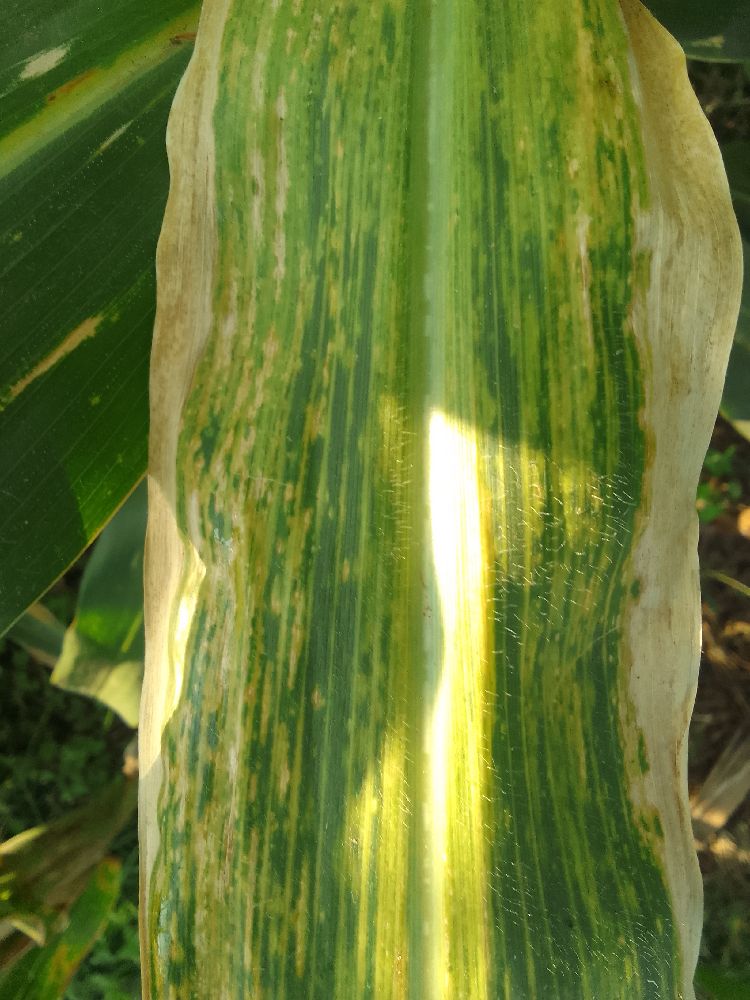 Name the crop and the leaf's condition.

maize, maize lethal necrosis
